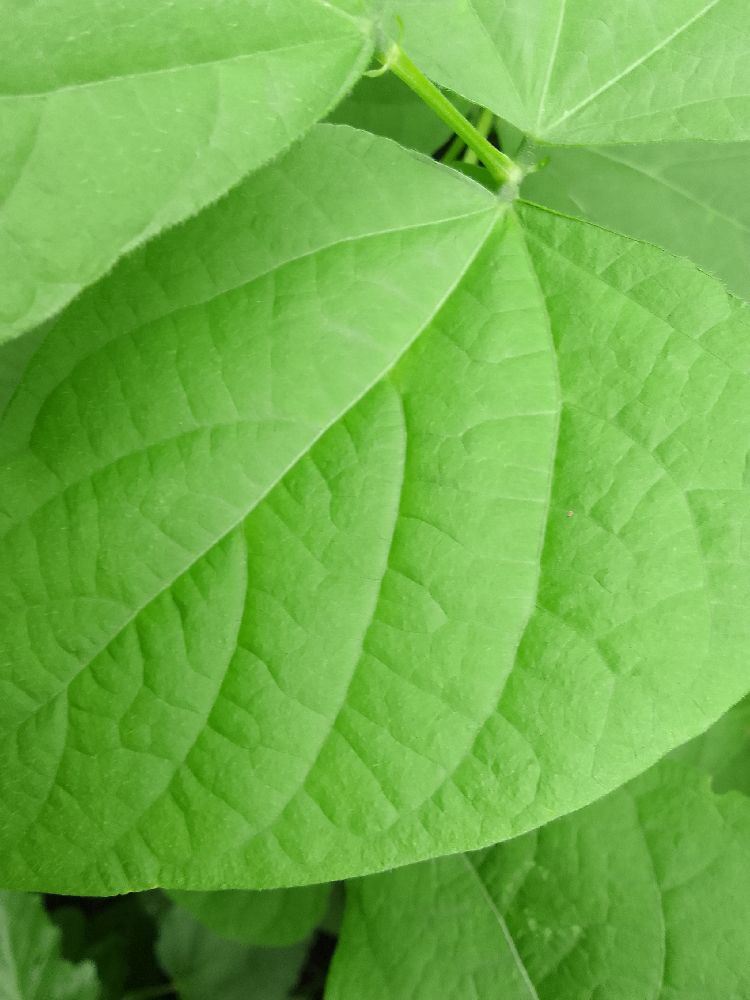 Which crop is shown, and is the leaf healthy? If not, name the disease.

common bean, healthy
